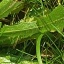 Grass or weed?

structured weed
